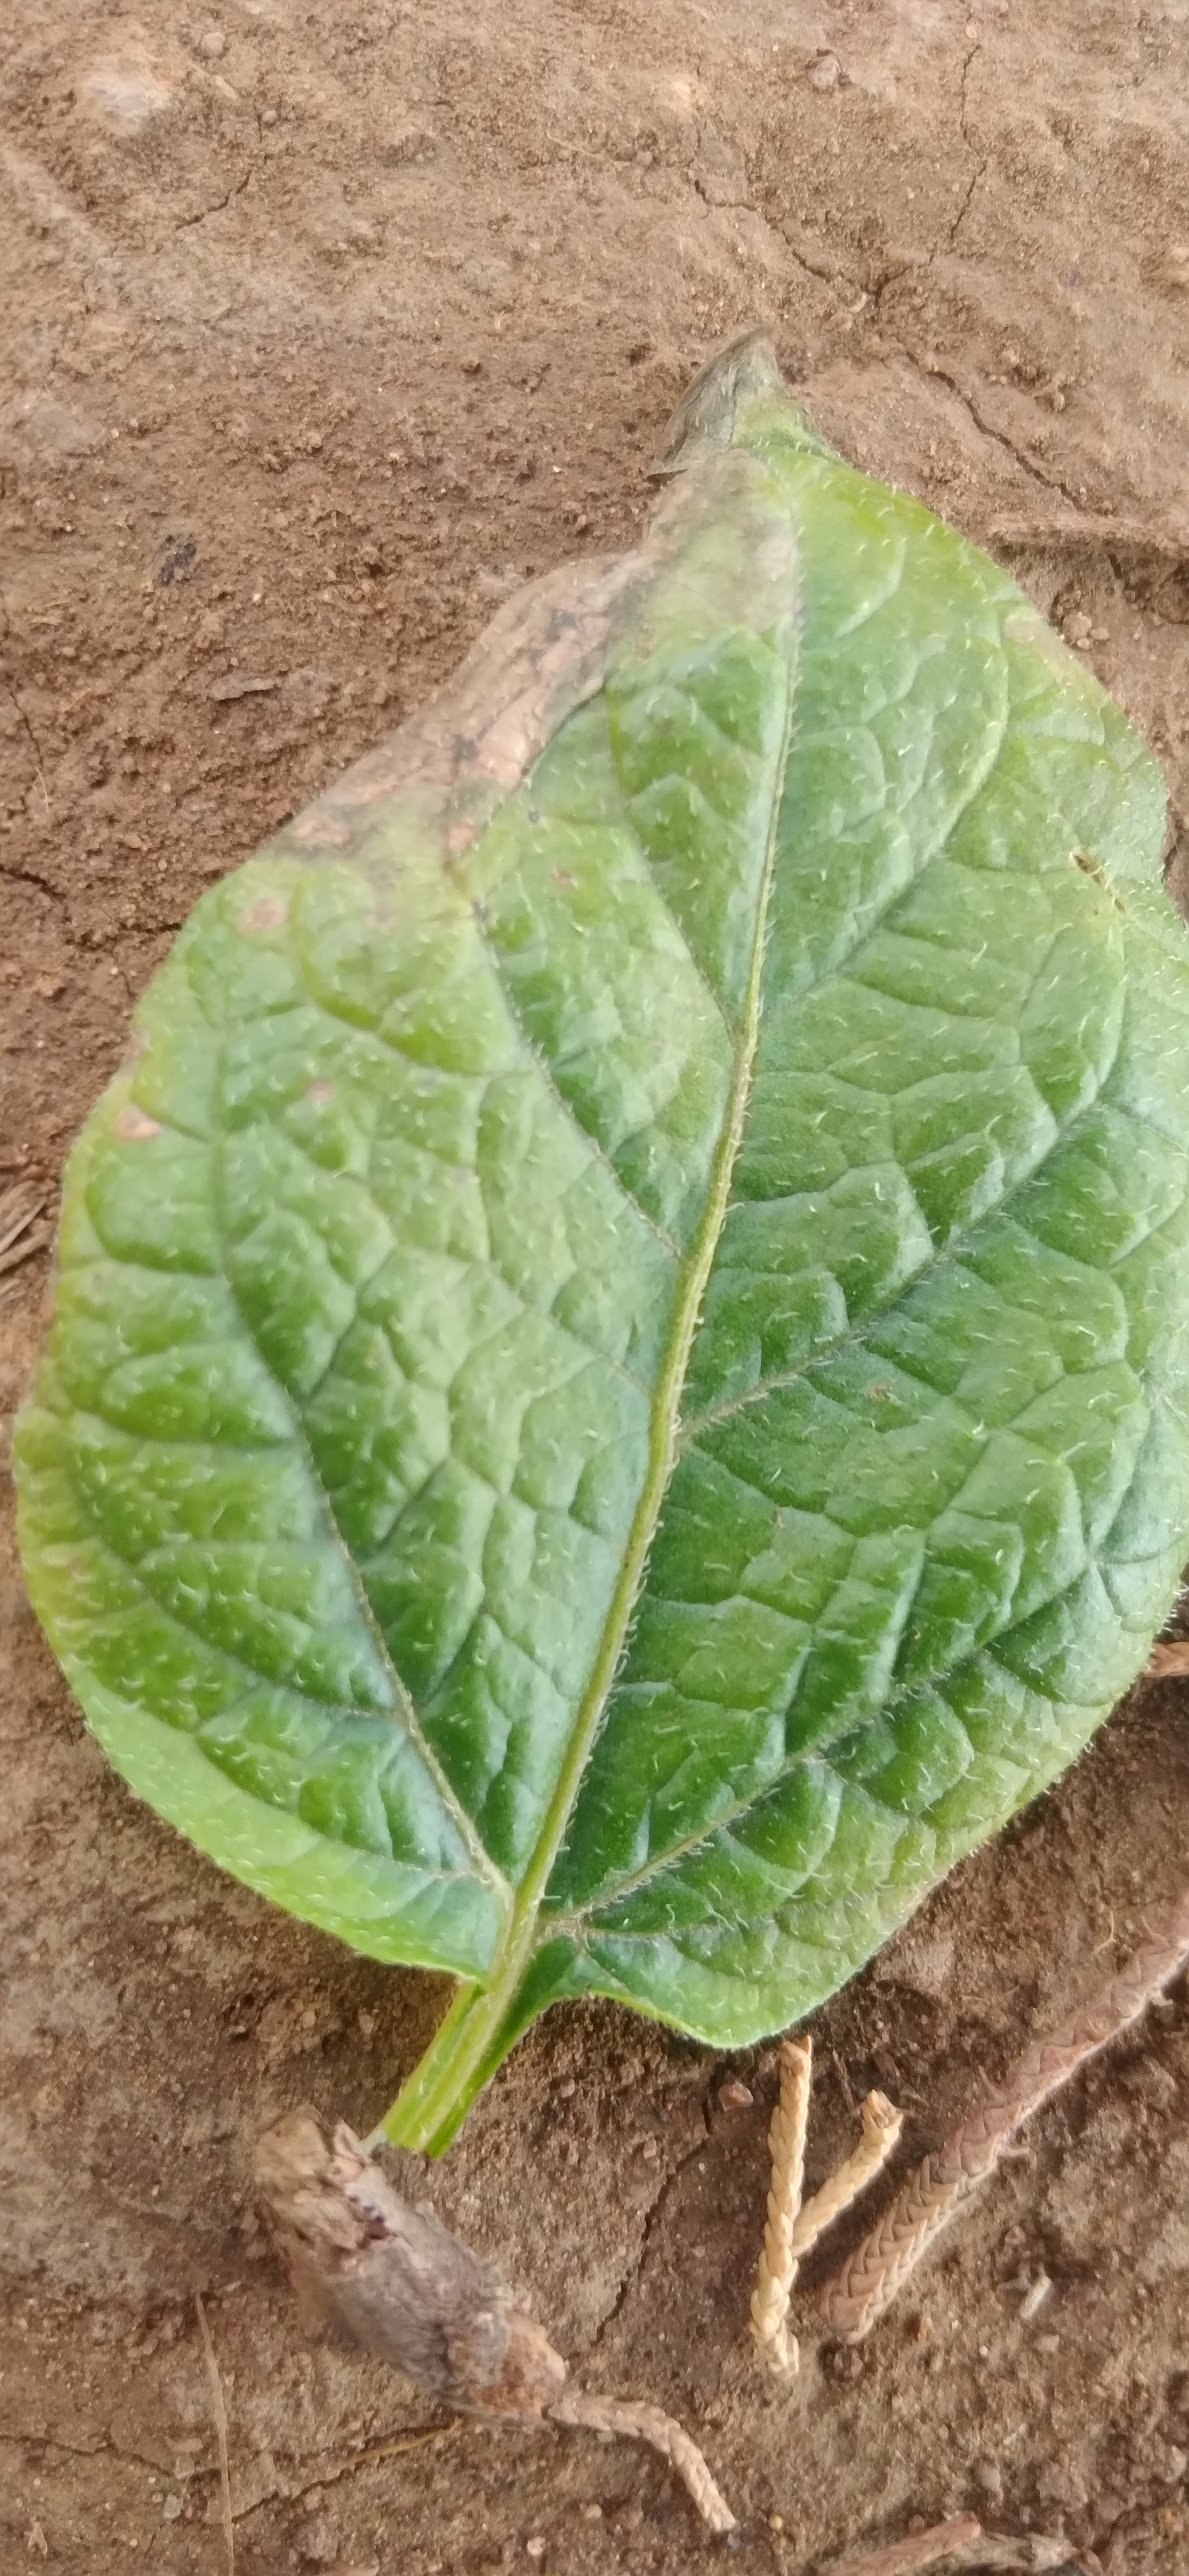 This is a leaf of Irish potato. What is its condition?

early blight
